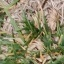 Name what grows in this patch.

grass
